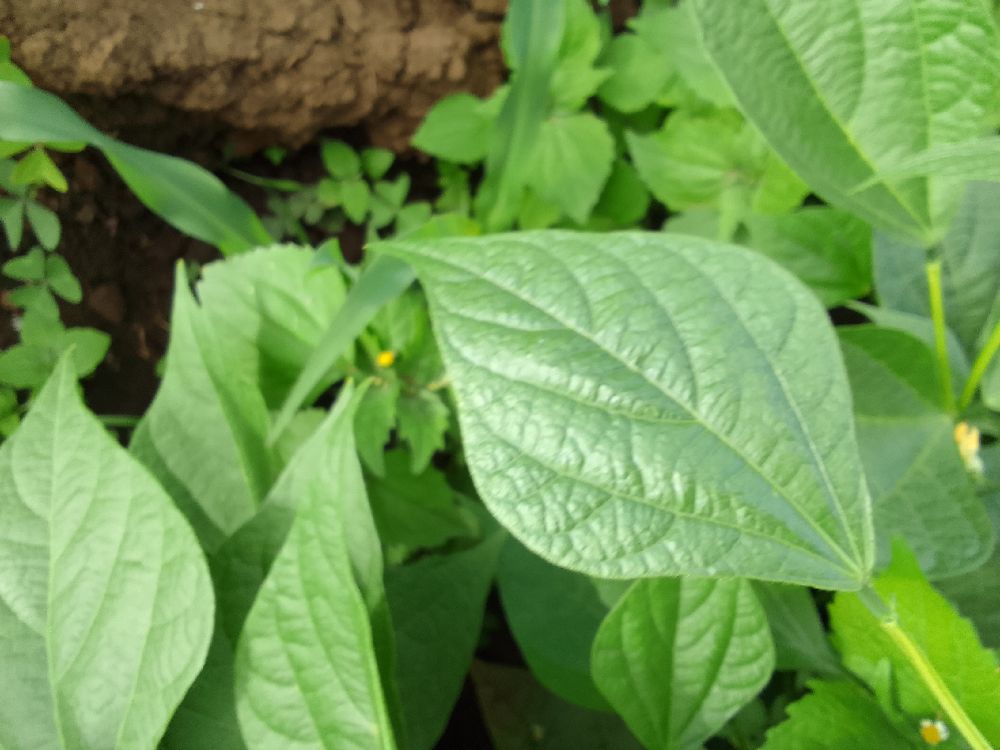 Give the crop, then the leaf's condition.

common bean, healthy
